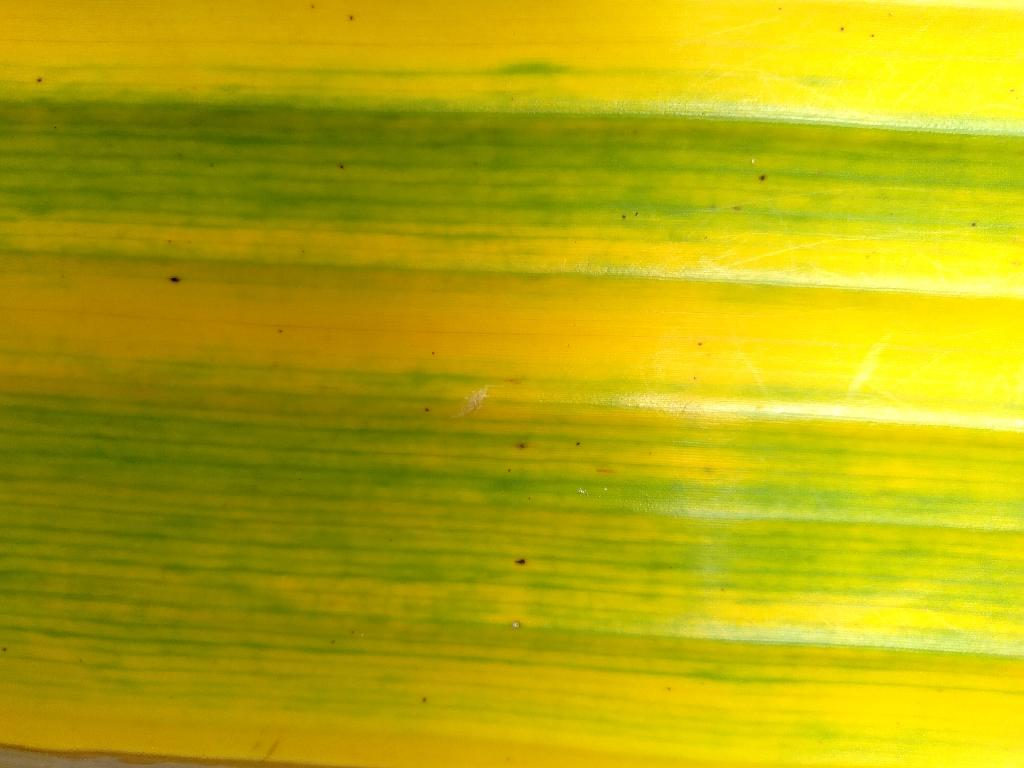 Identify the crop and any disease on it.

banana, fusarium wilt race 1
